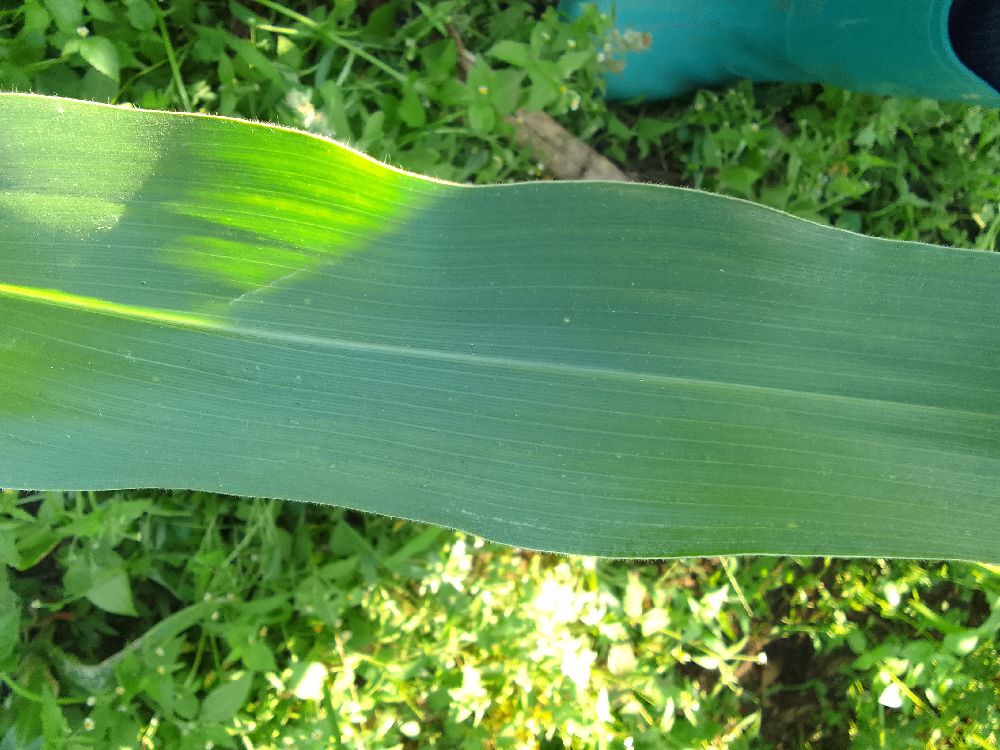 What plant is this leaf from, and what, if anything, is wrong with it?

maize, healthy
